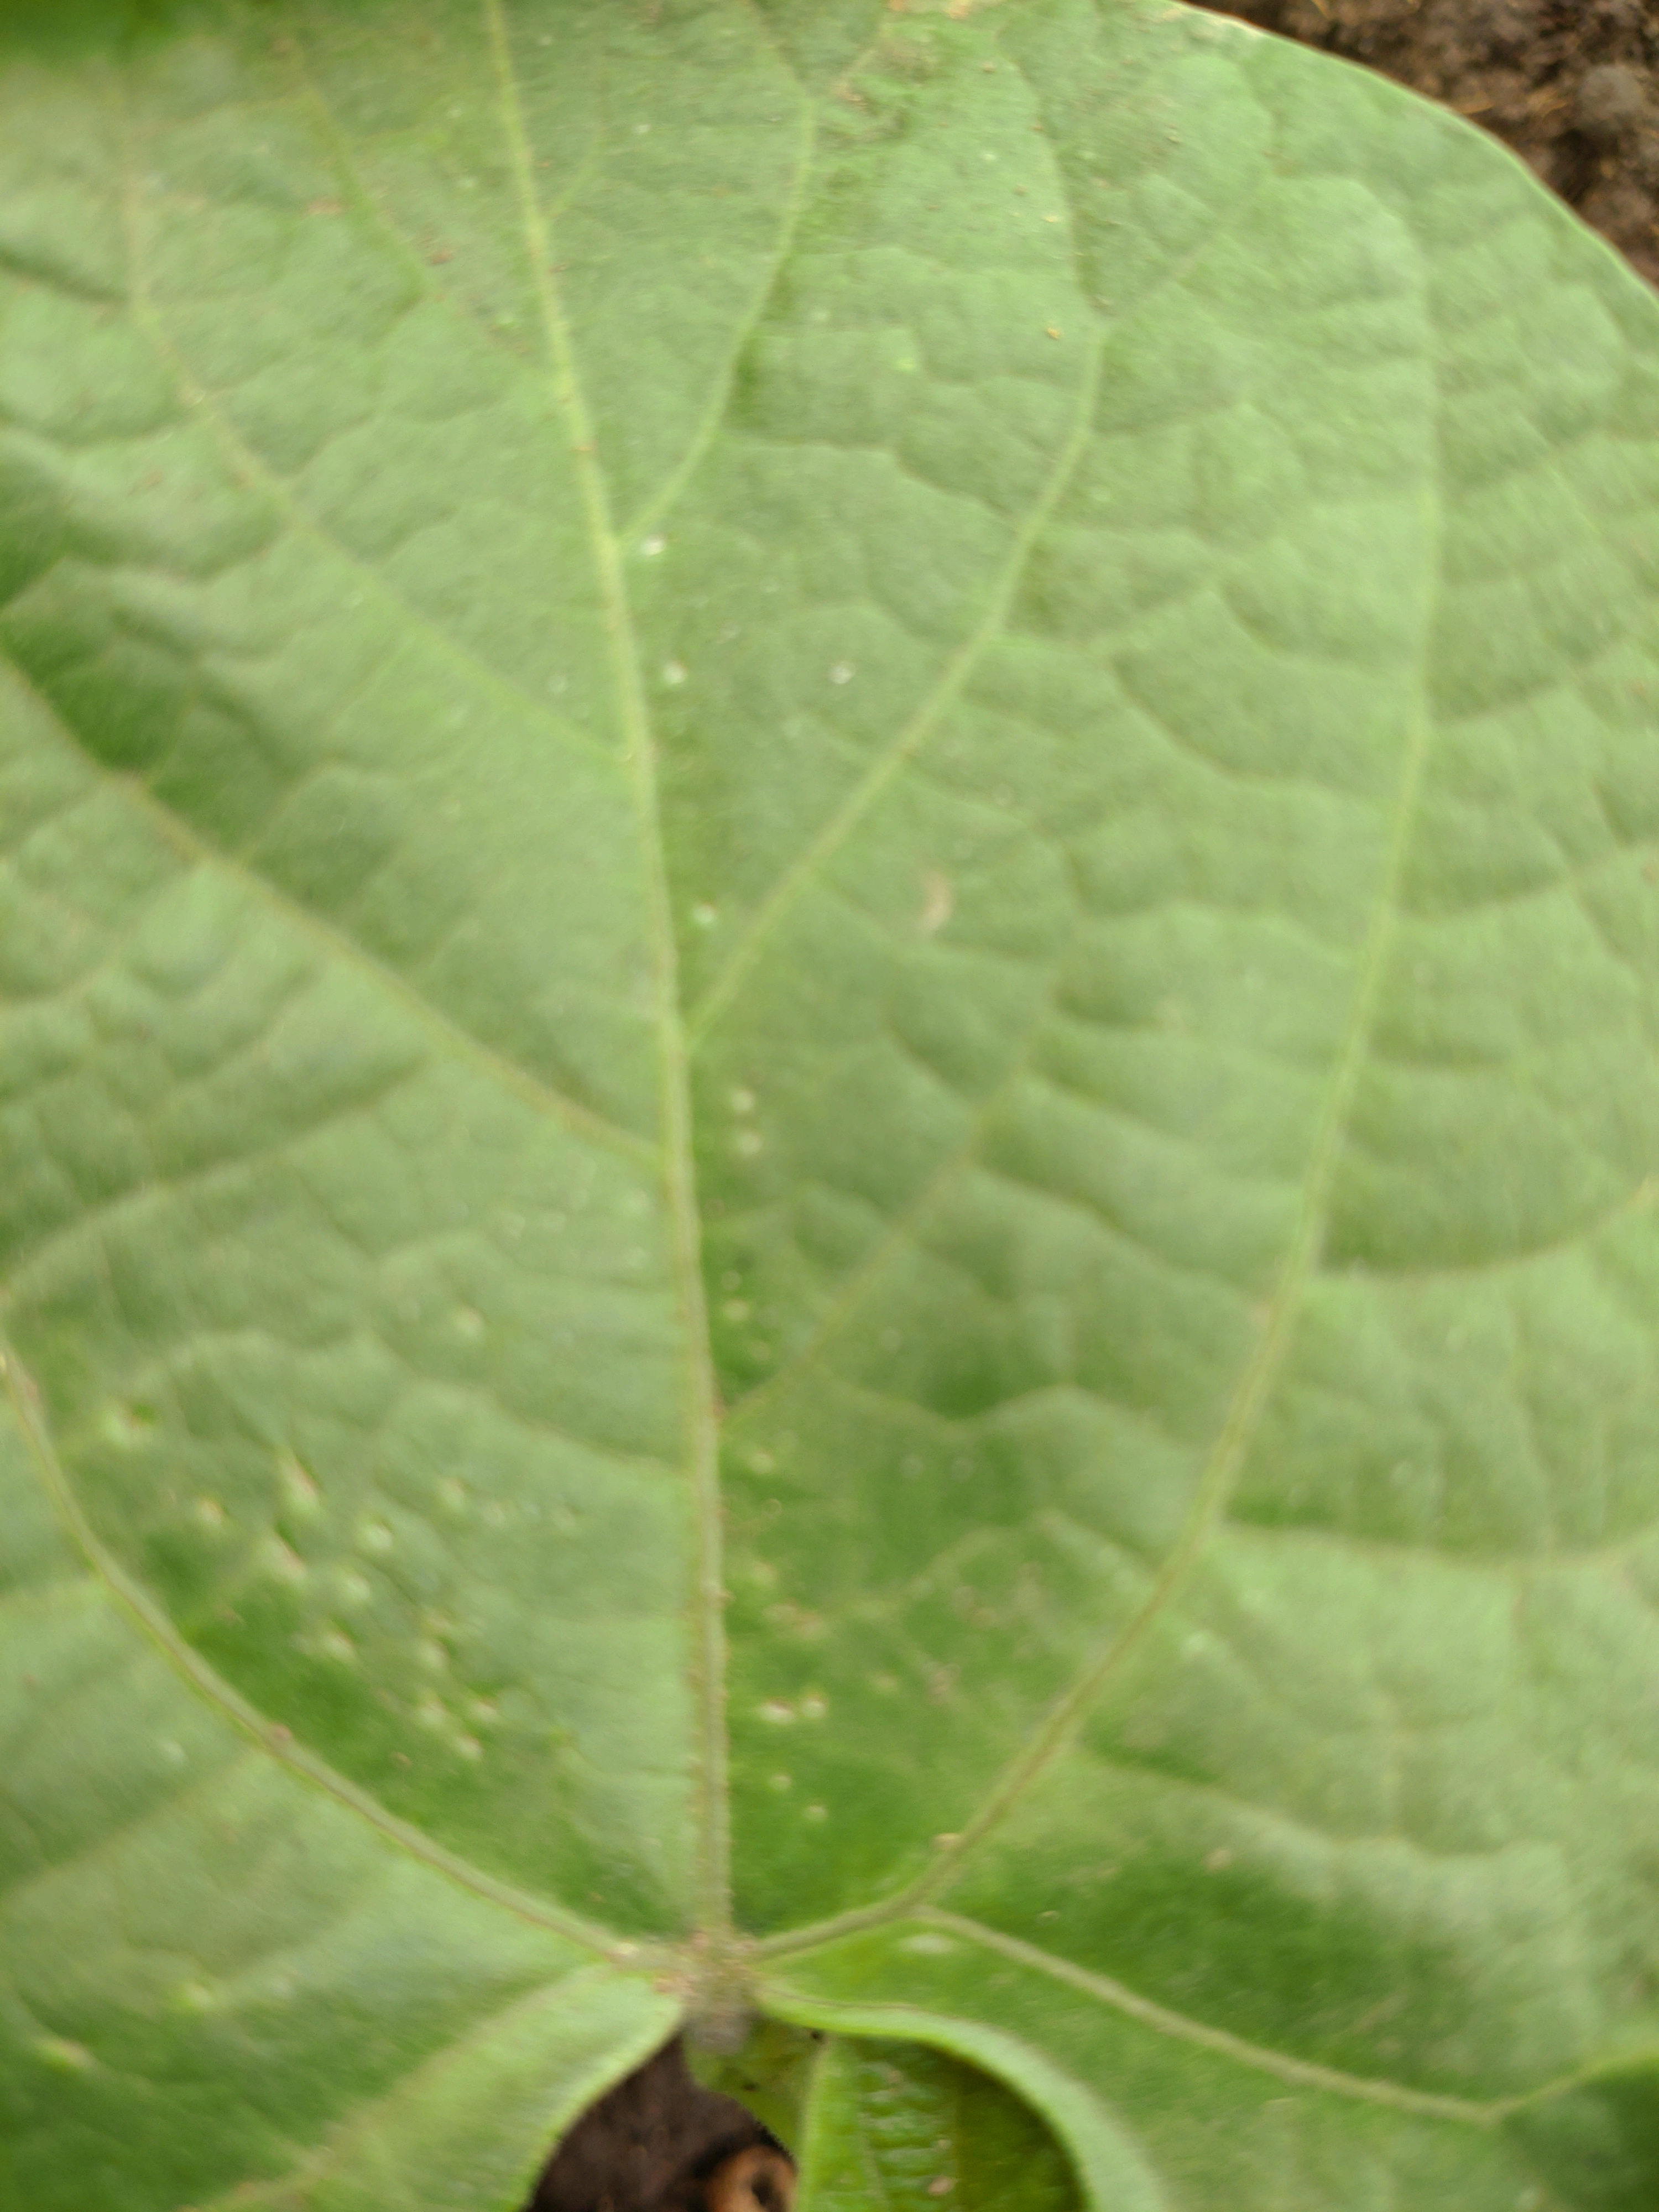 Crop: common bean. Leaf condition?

healthy
